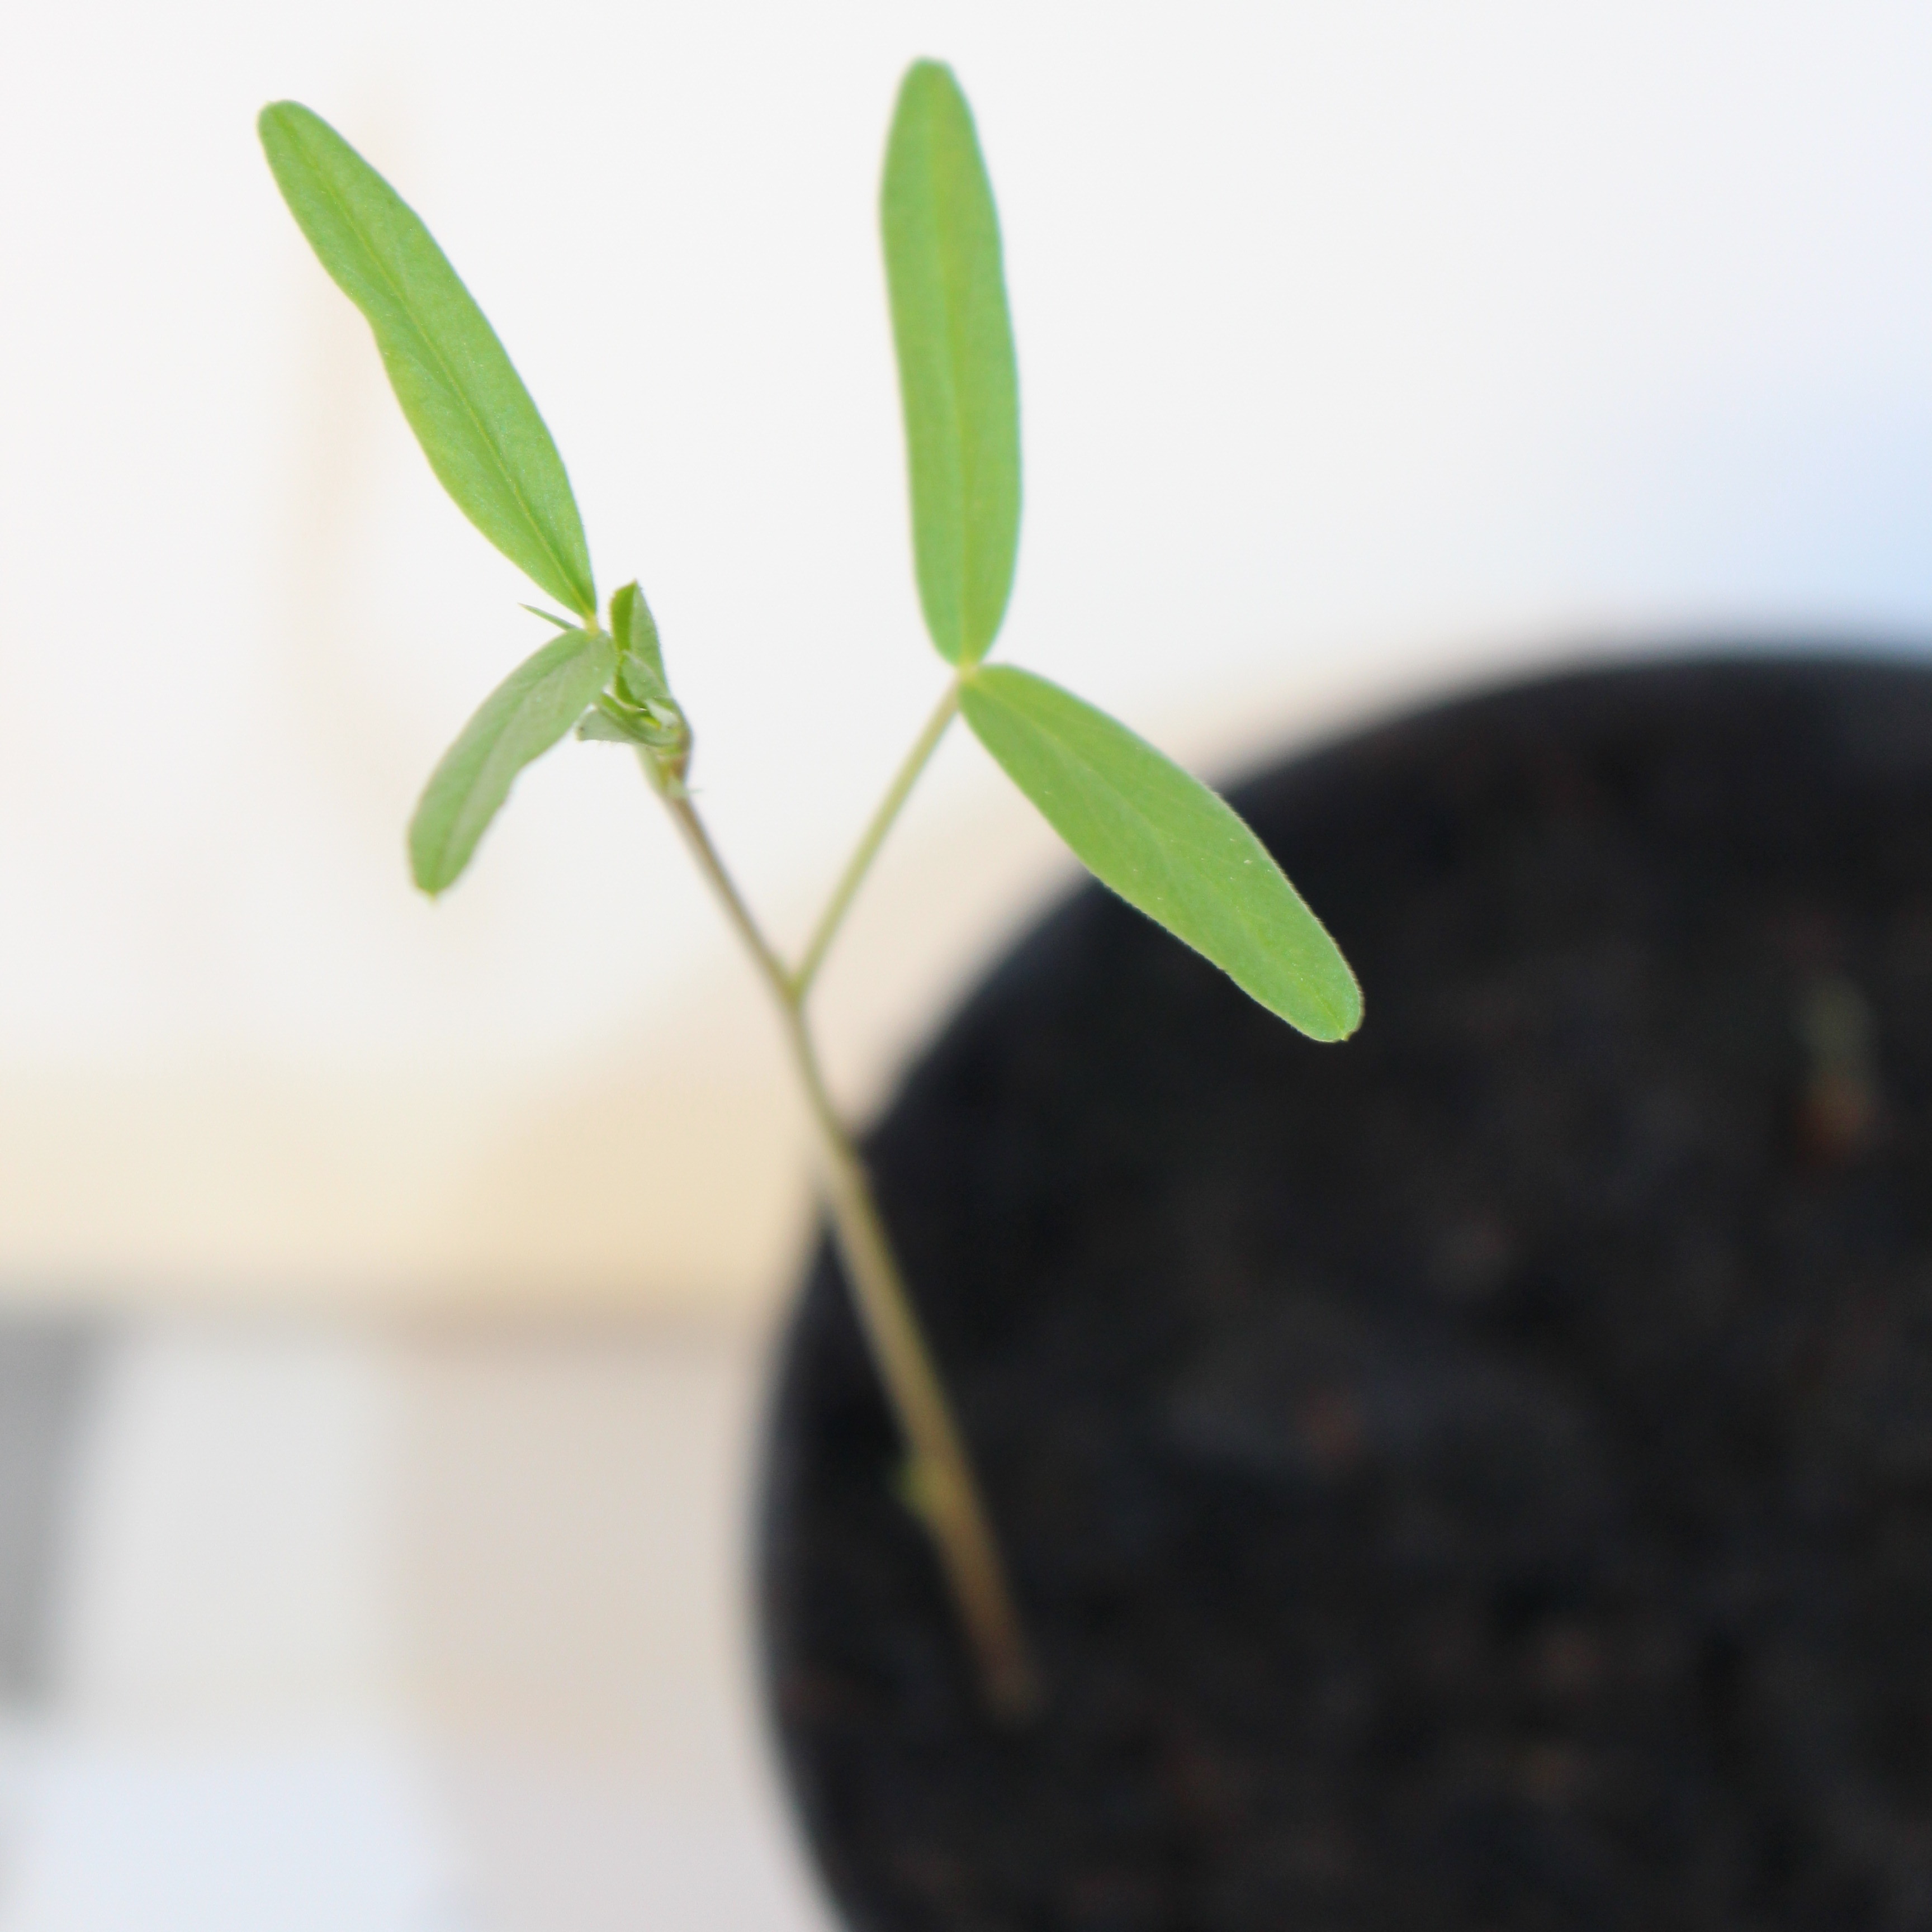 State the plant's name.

Vicia sativa
